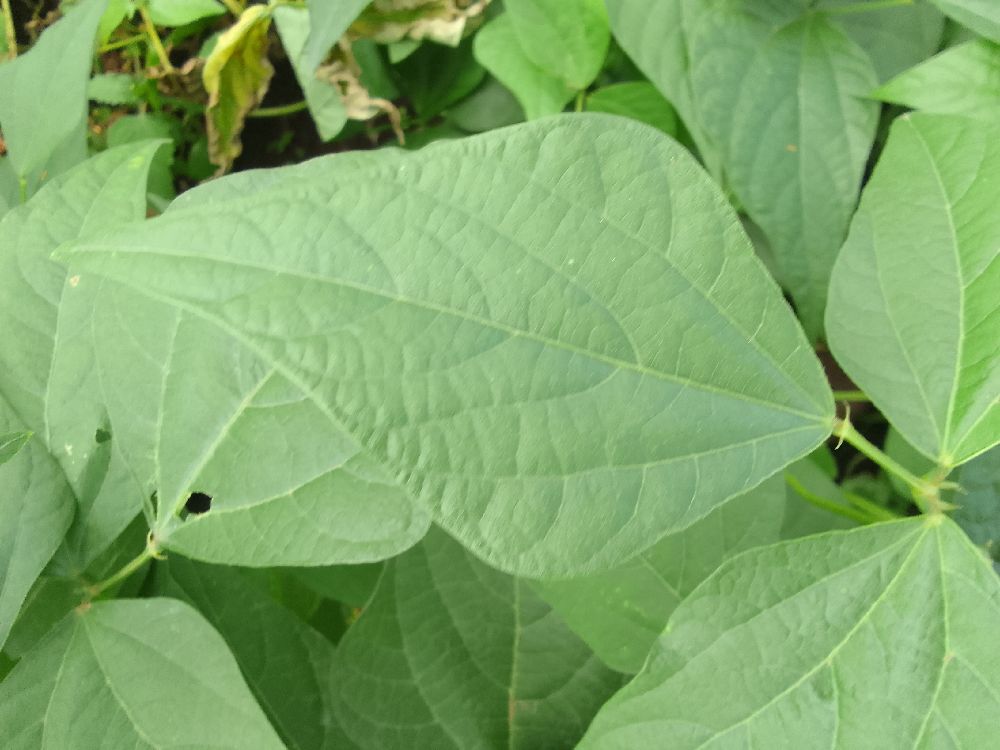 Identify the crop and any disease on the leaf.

common bean, healthy
